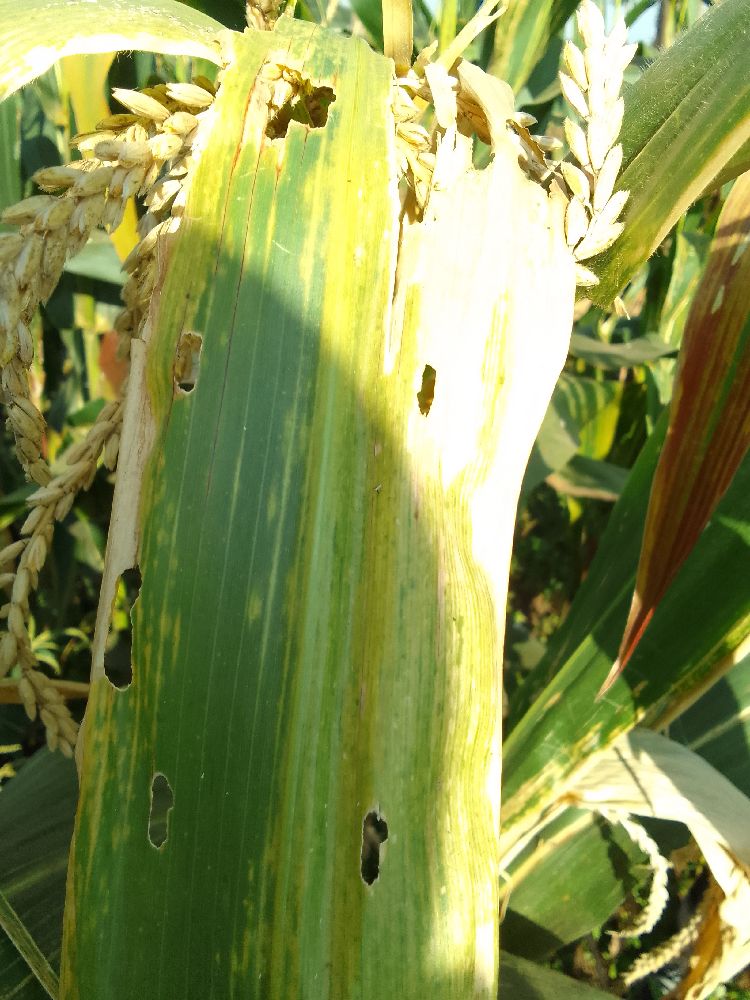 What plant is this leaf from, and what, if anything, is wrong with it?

maize, maize lethal necrosis
